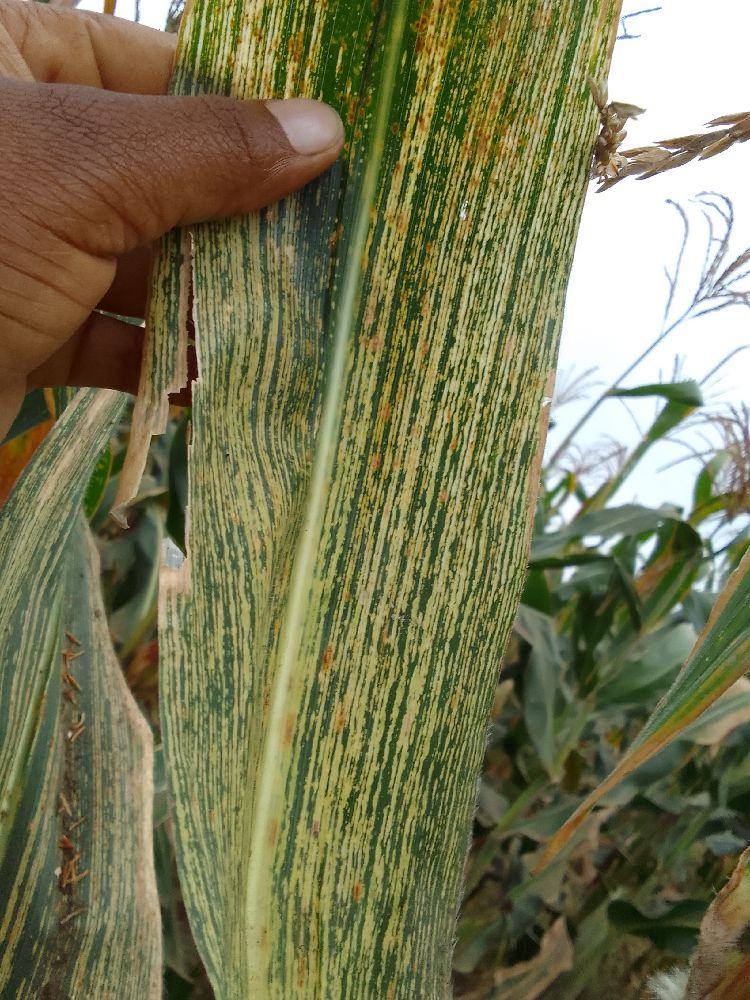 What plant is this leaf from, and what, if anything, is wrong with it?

maize, maize streak virus
